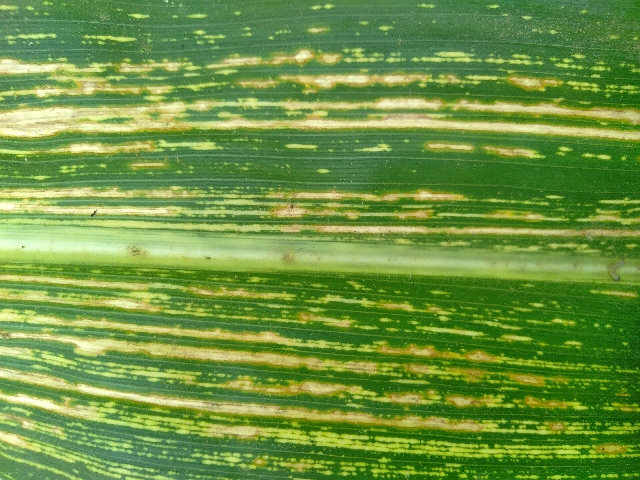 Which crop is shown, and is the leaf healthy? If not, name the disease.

maize, maize streak virus
